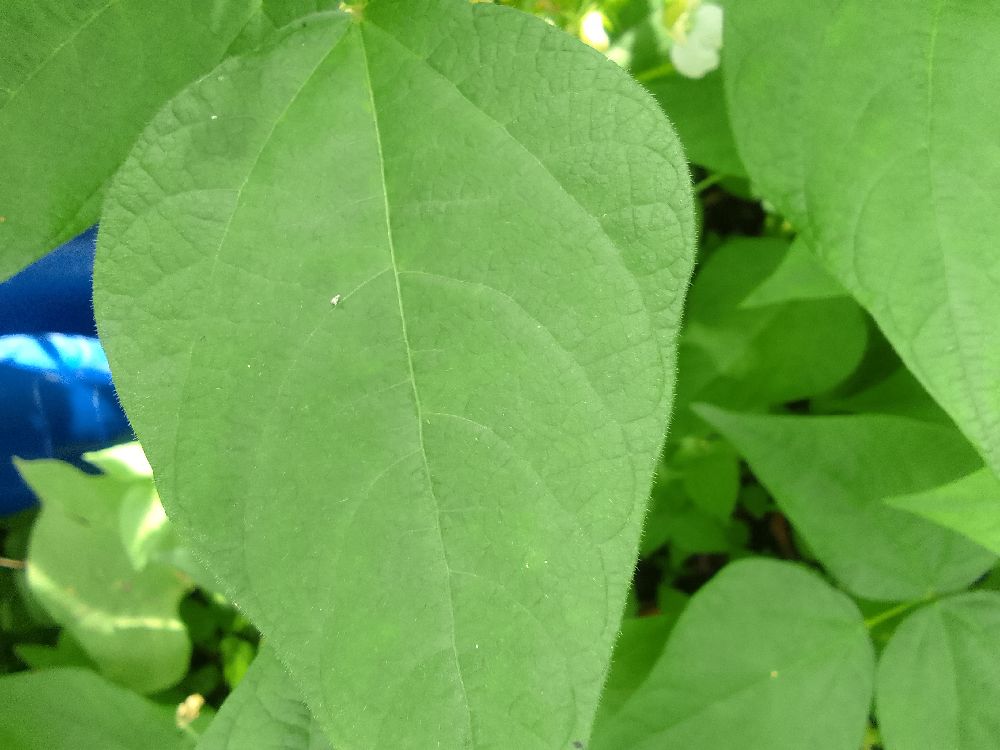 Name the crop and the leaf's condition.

common bean, healthy
